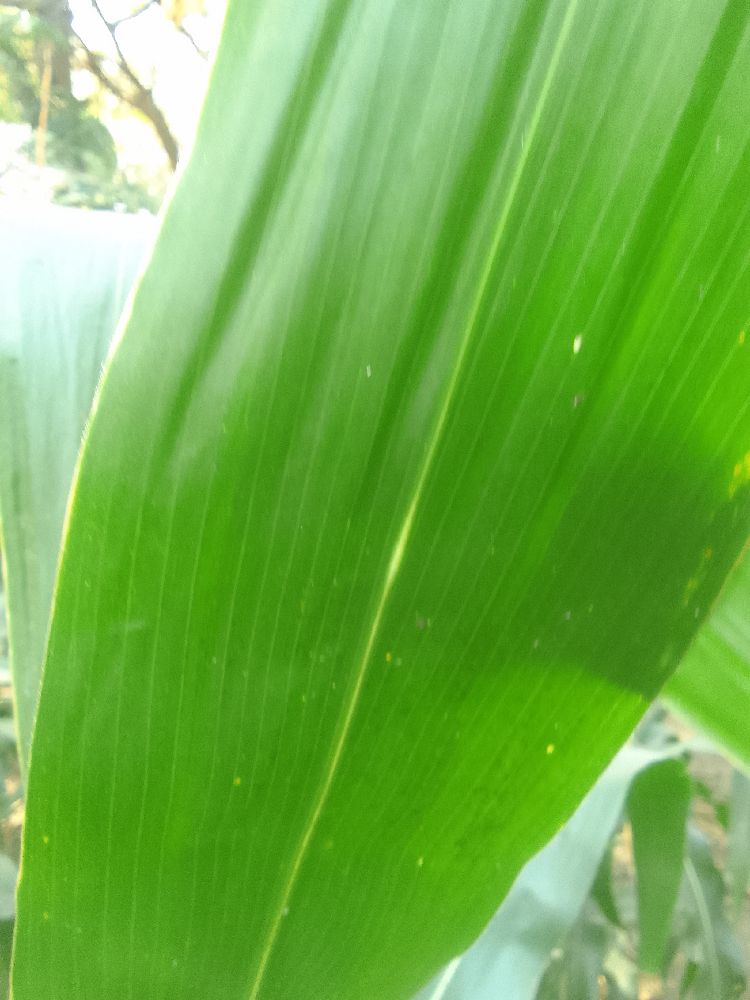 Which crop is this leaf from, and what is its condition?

maize, healthy
